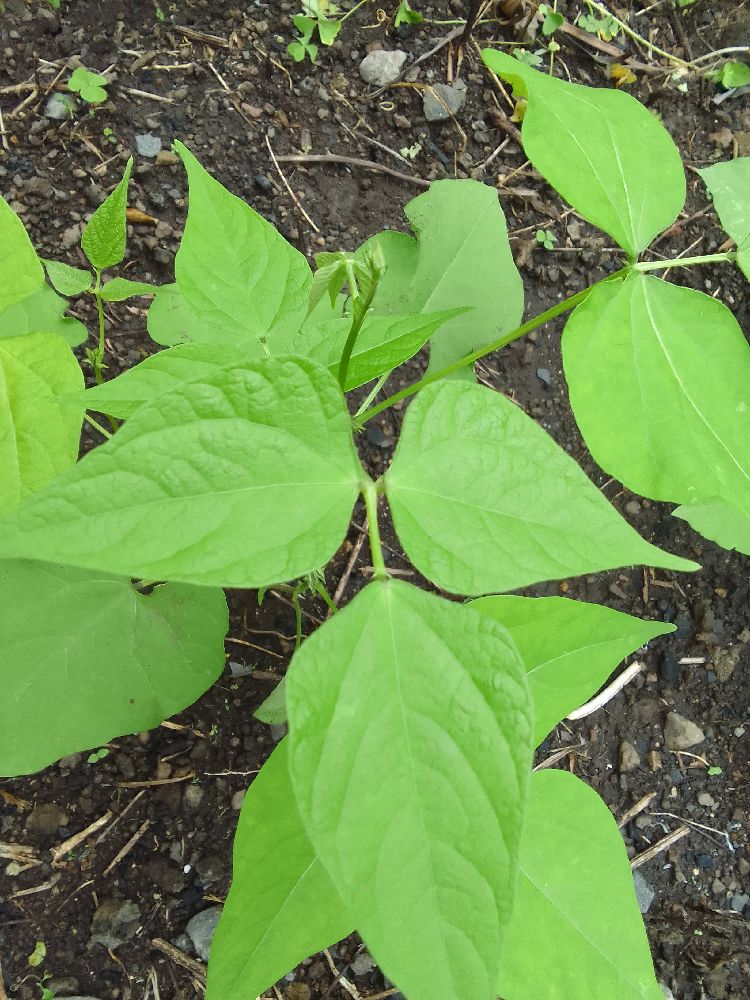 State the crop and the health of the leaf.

common bean, healthy
